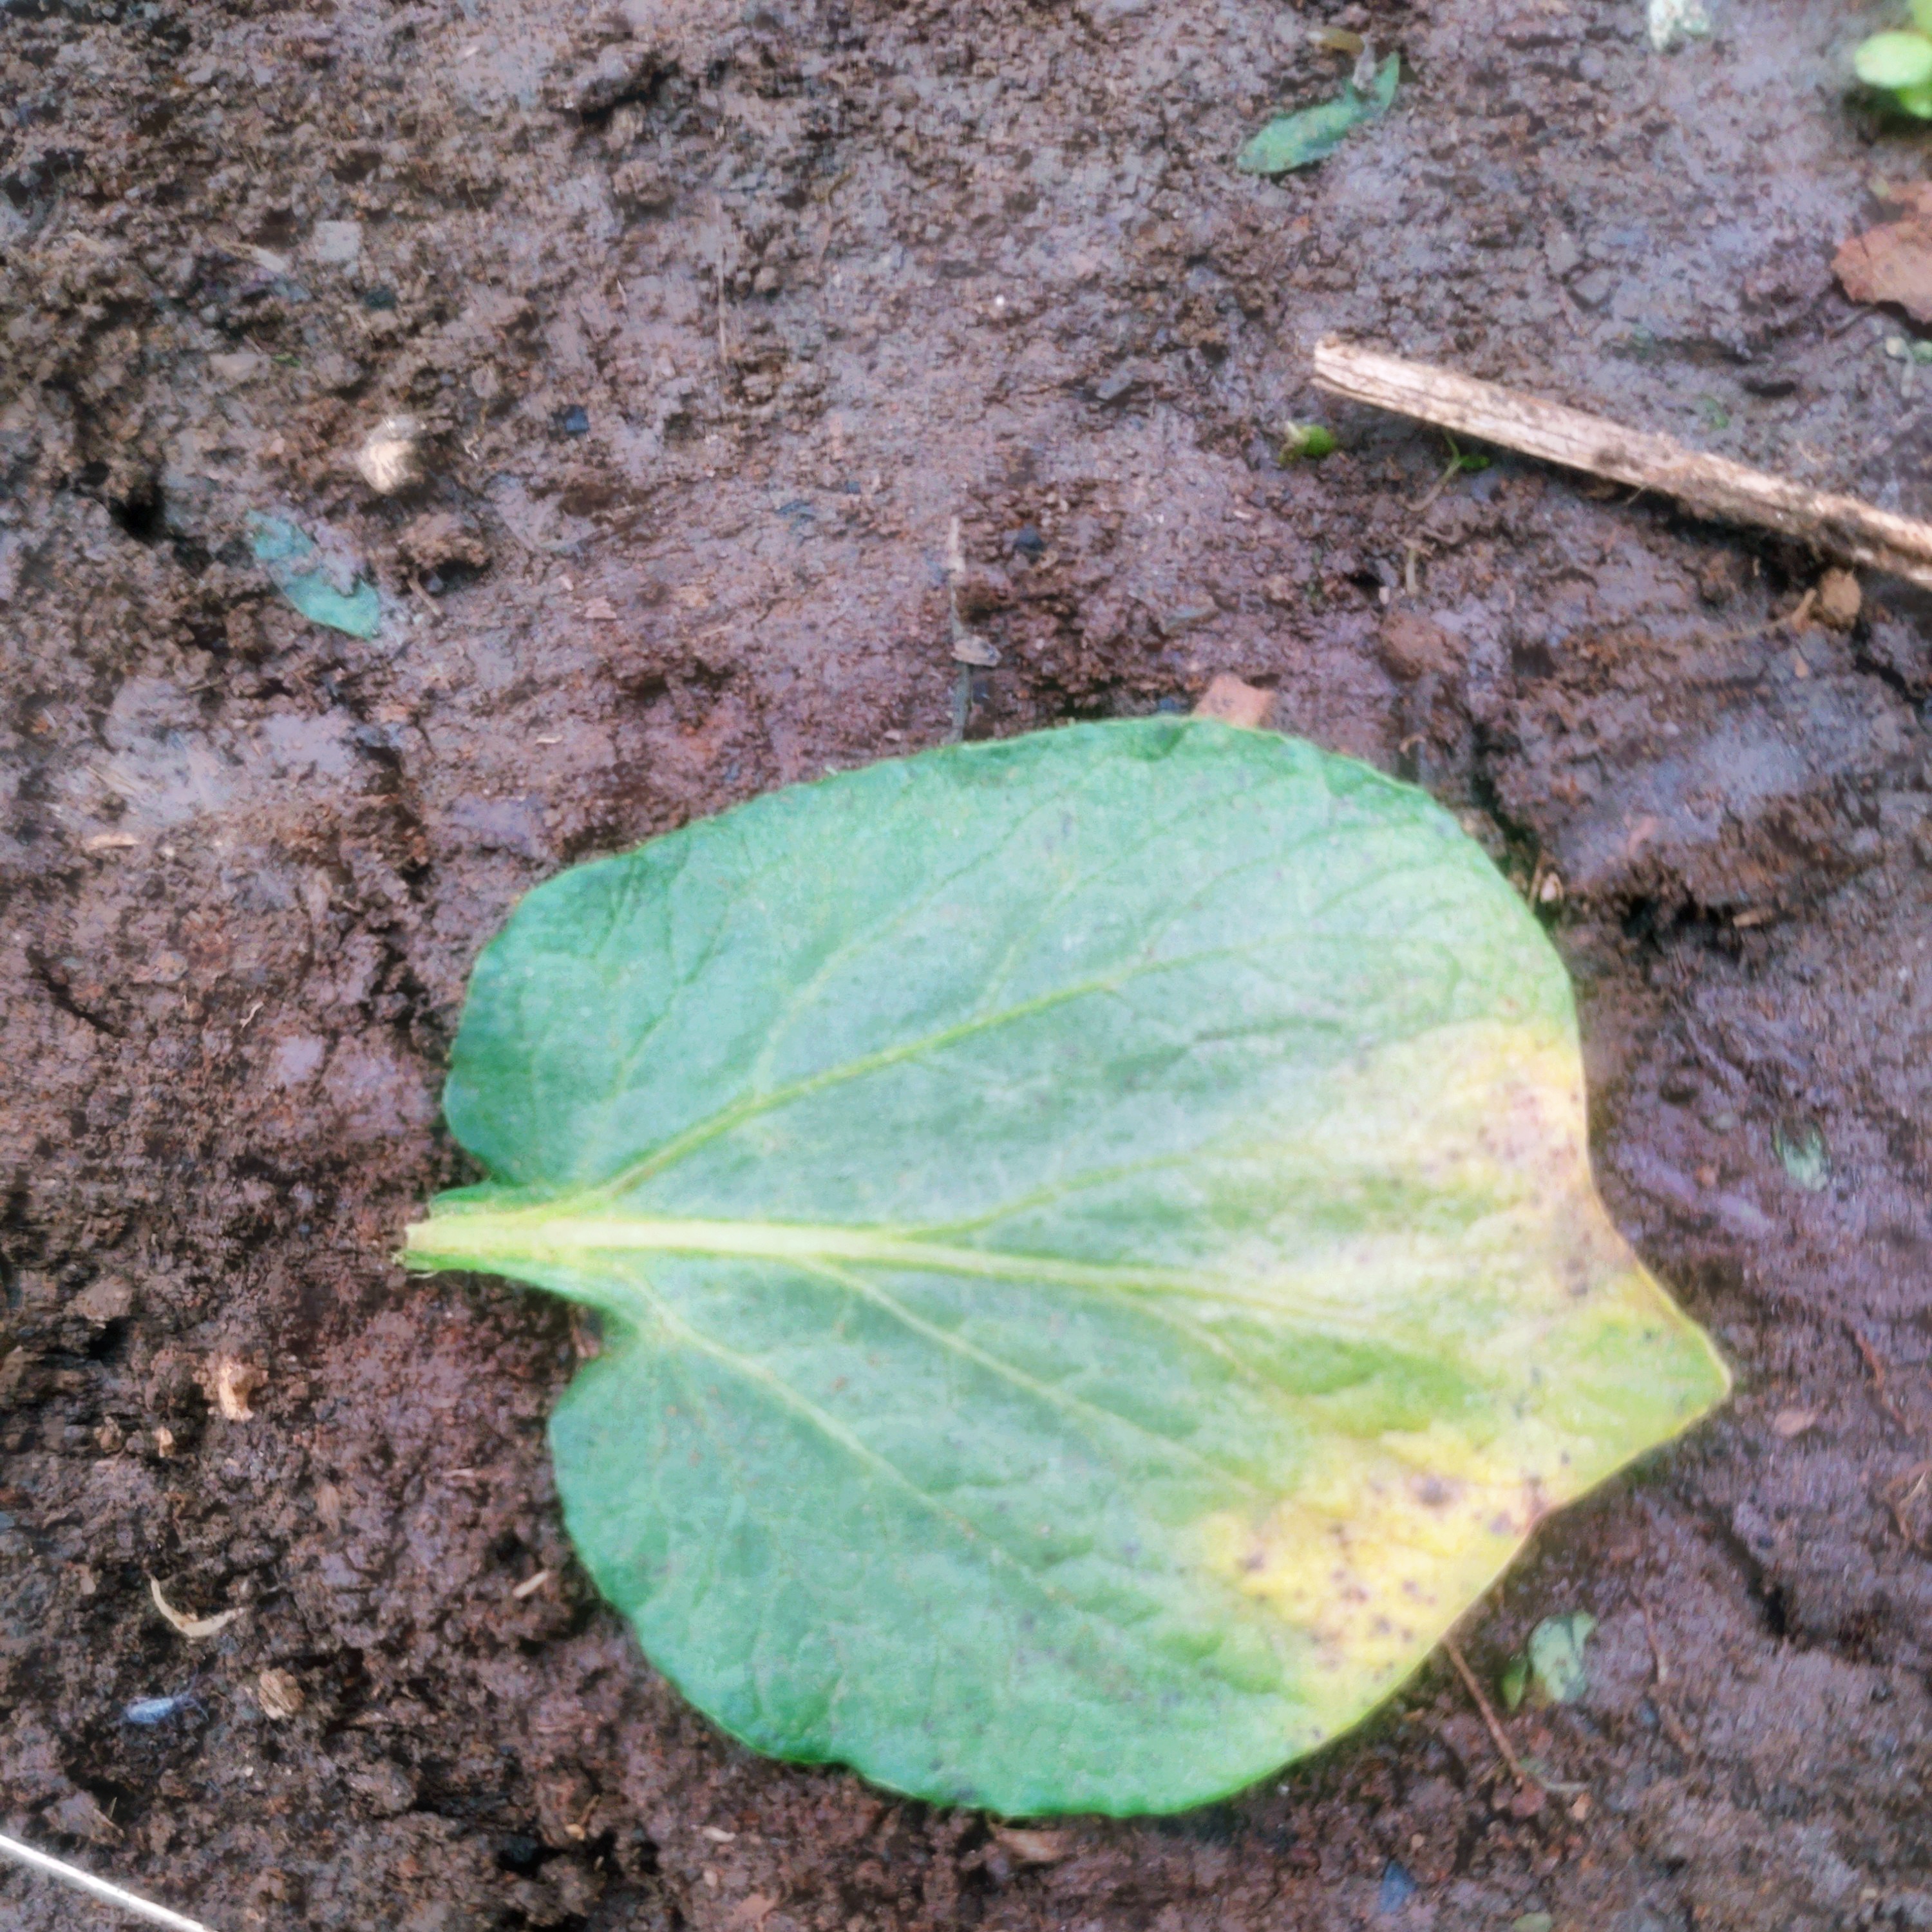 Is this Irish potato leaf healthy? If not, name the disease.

late blight
